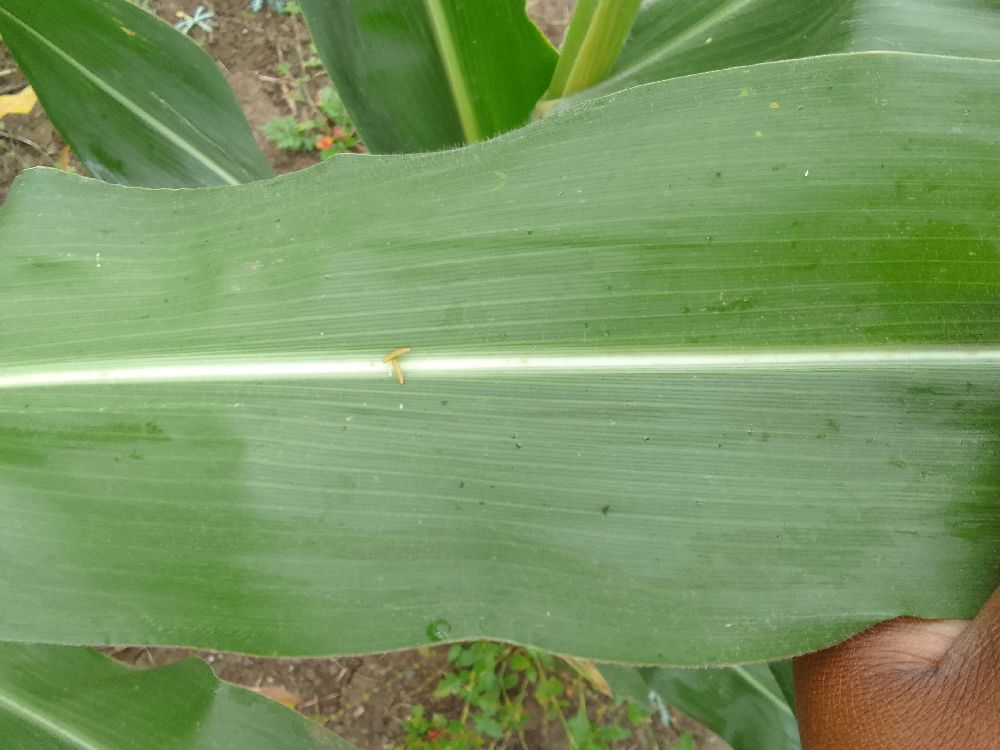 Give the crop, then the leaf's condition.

maize, healthy
